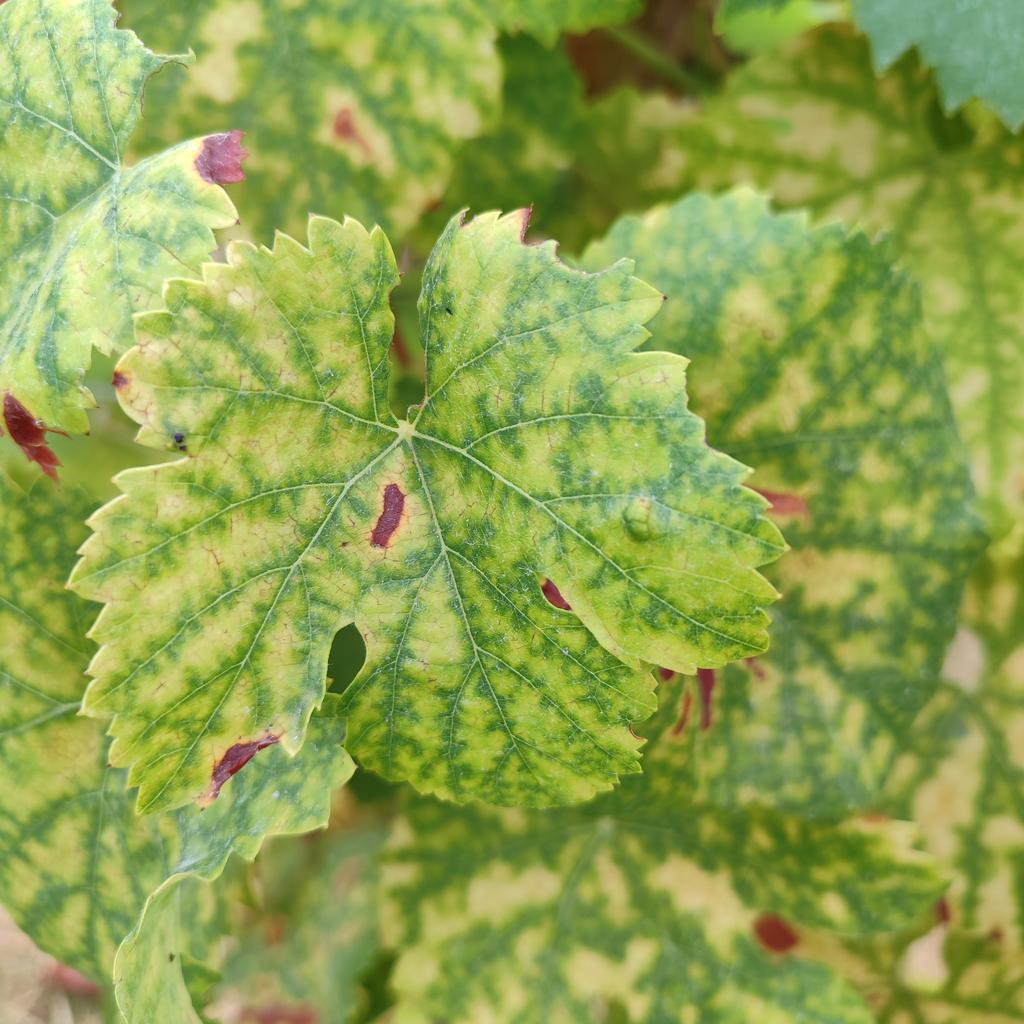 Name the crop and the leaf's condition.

grapevine, esca complex
